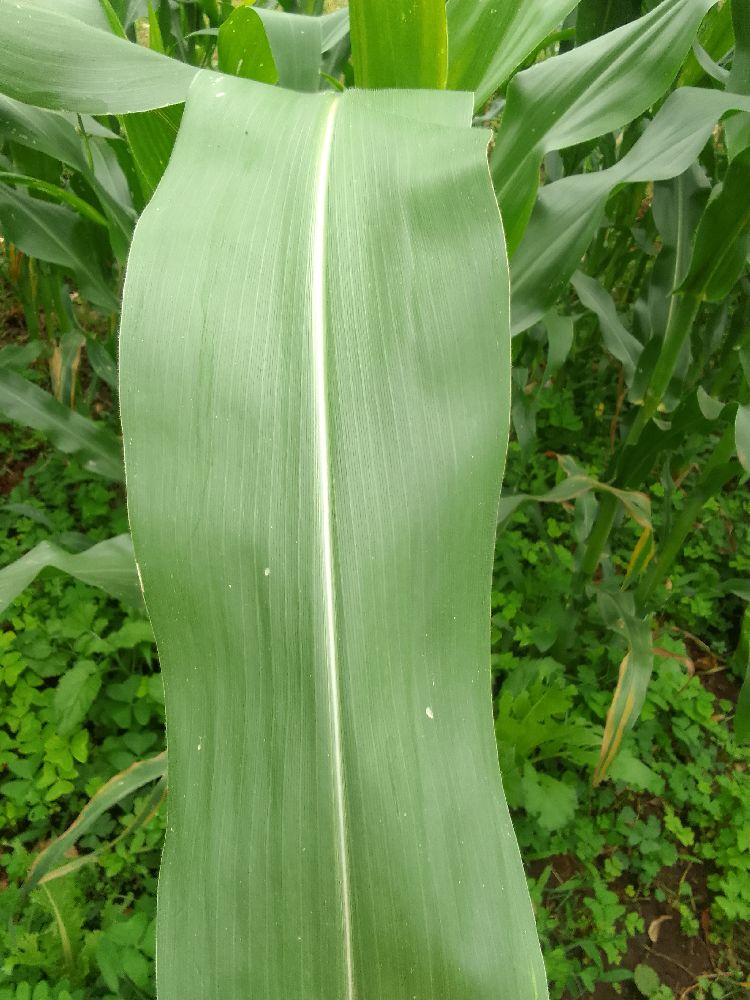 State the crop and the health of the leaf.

maize, healthy
